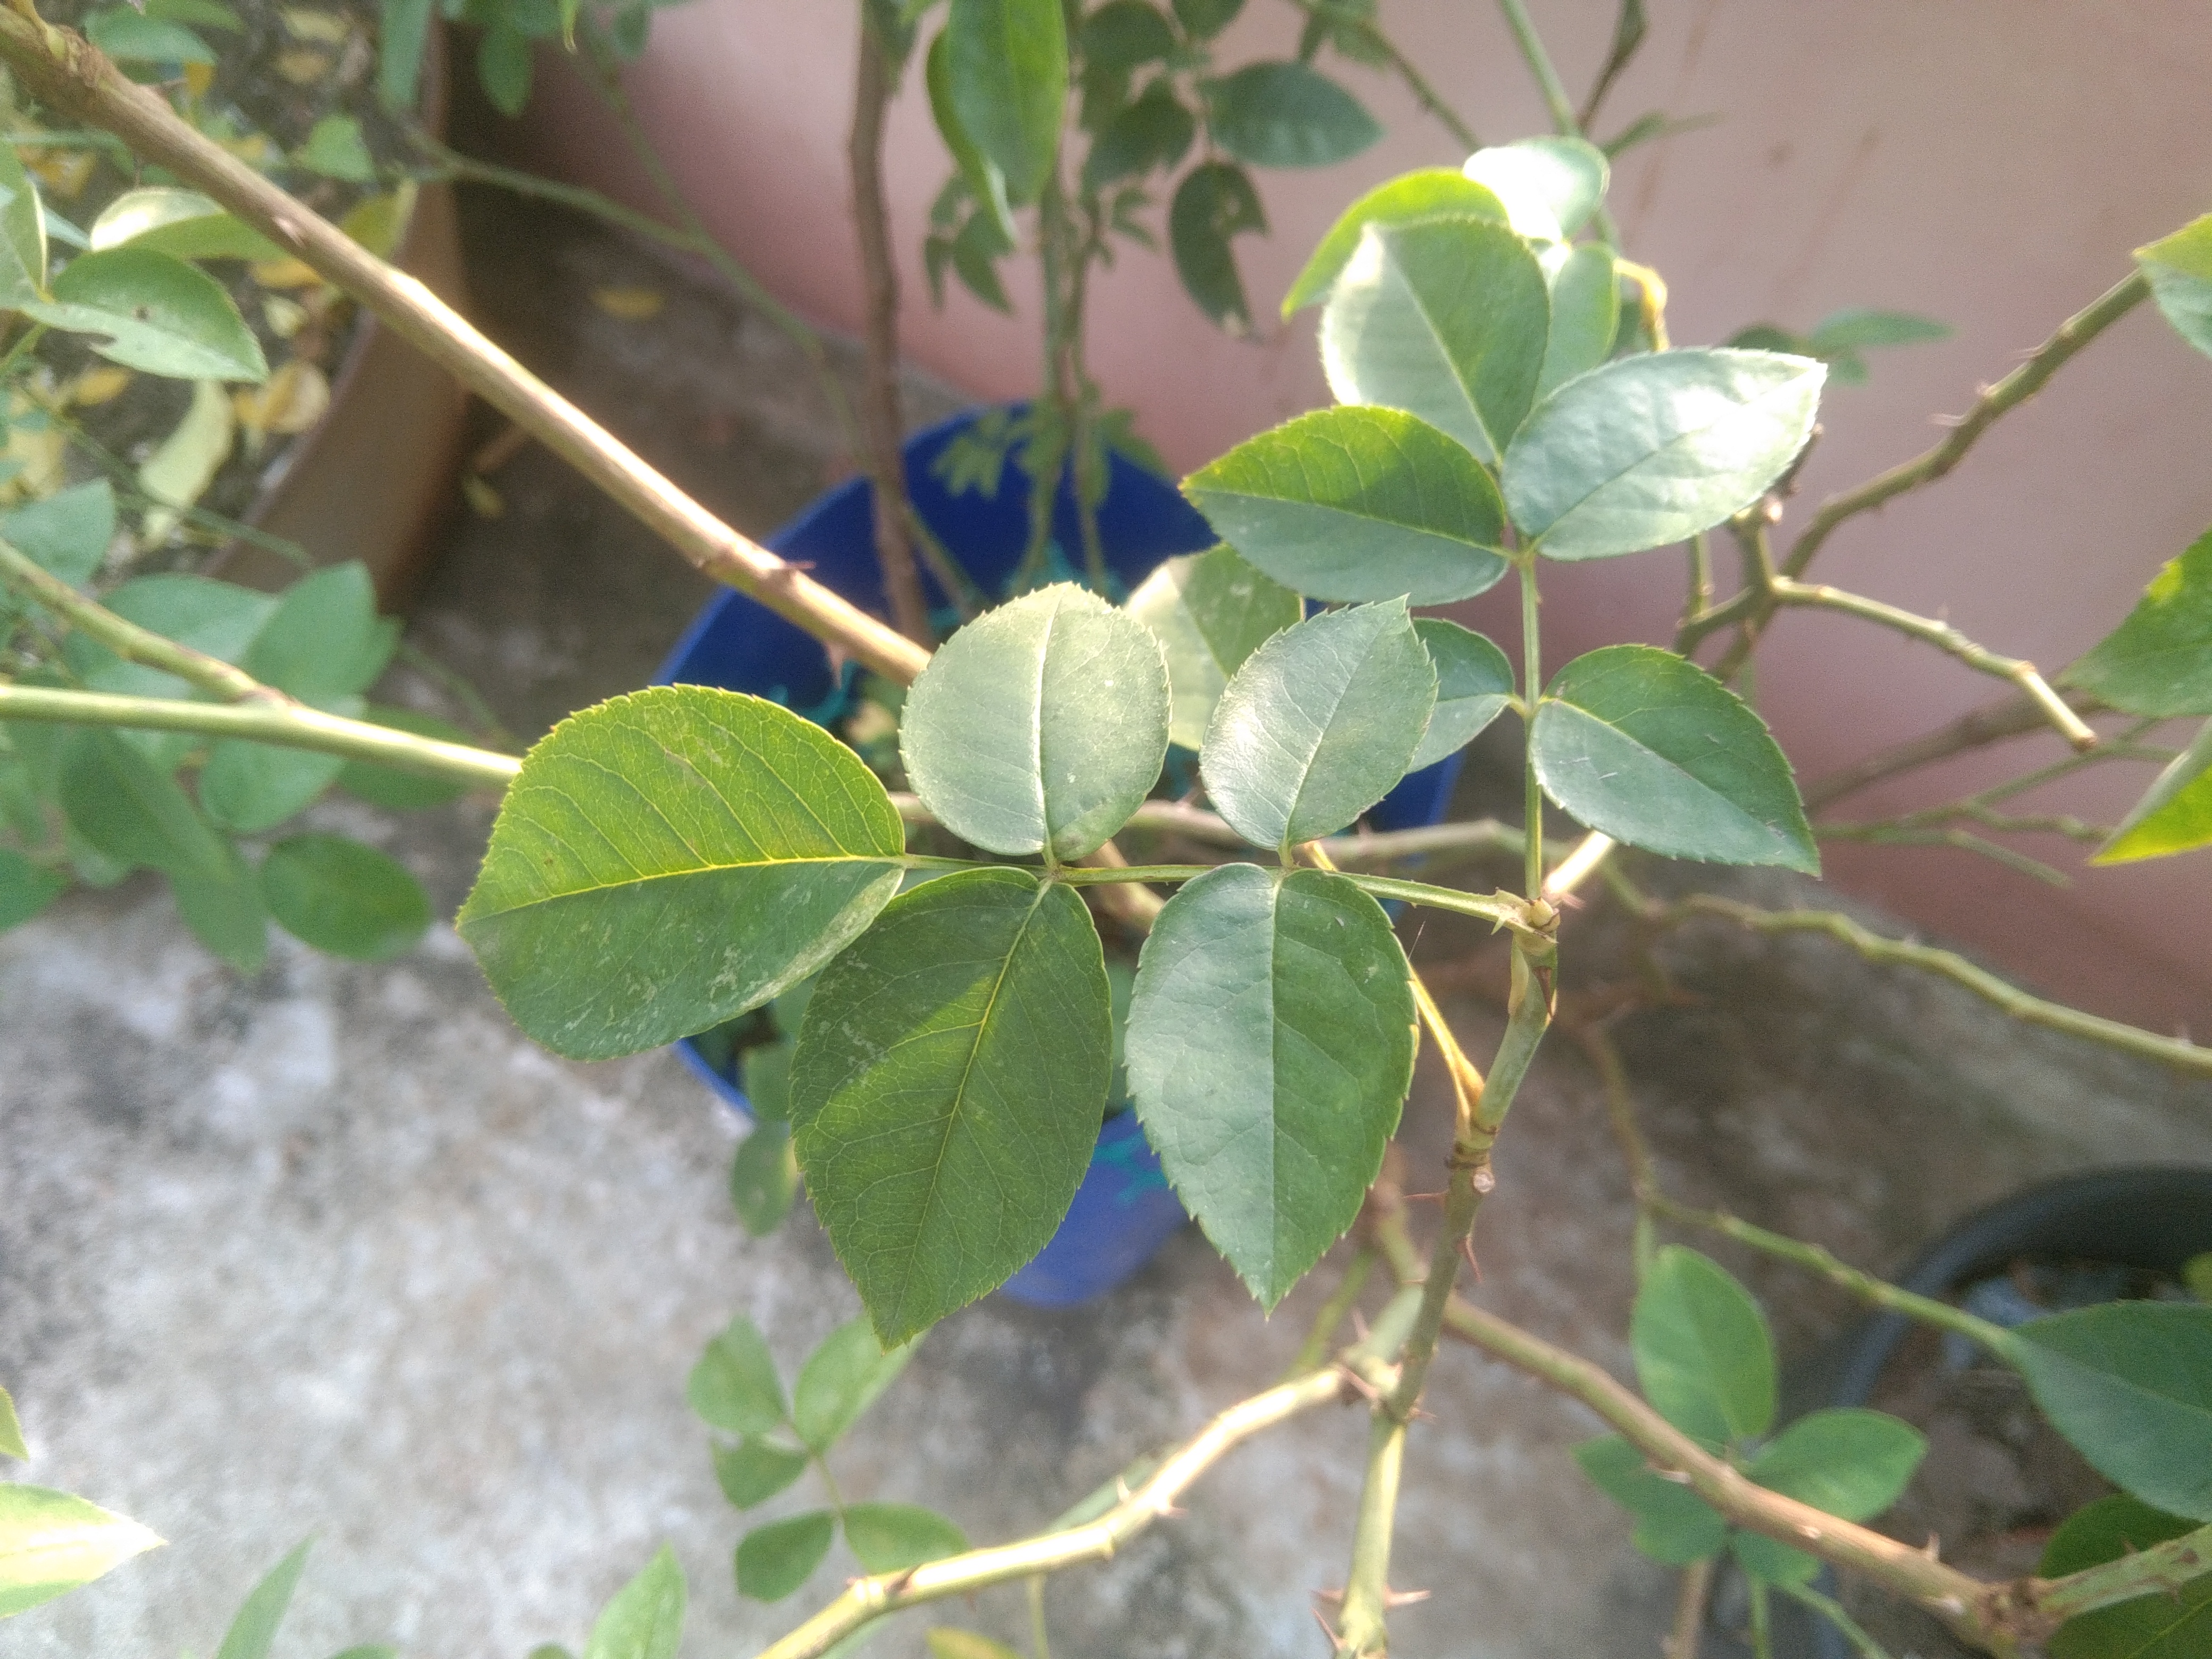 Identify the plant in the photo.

rose
